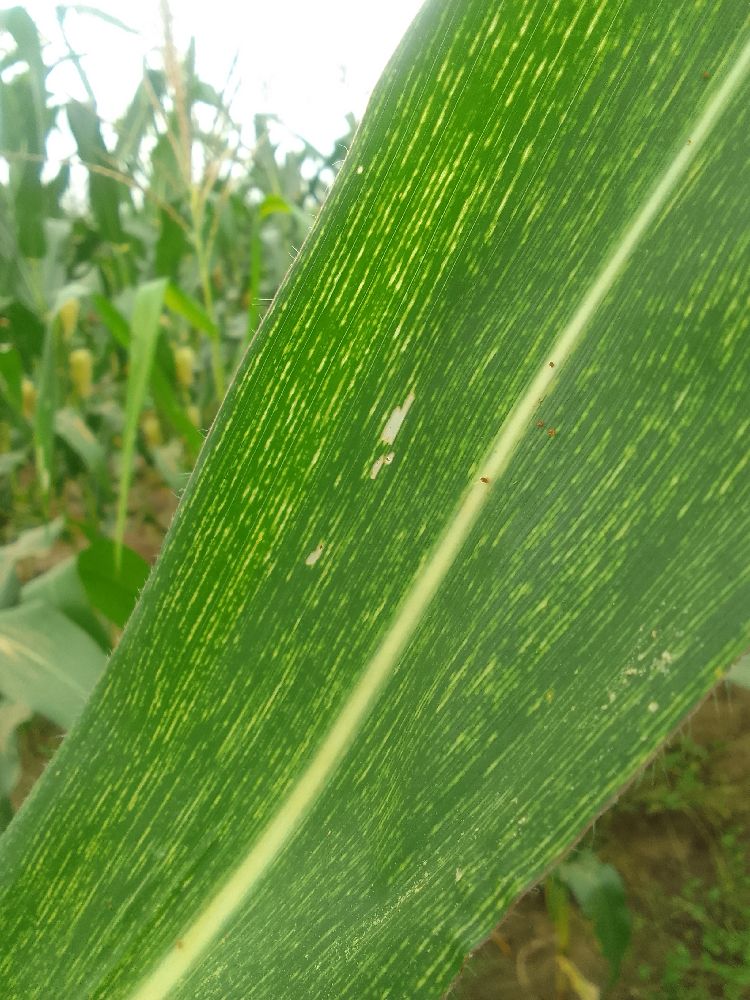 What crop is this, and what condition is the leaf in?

maize, maize streak virus
